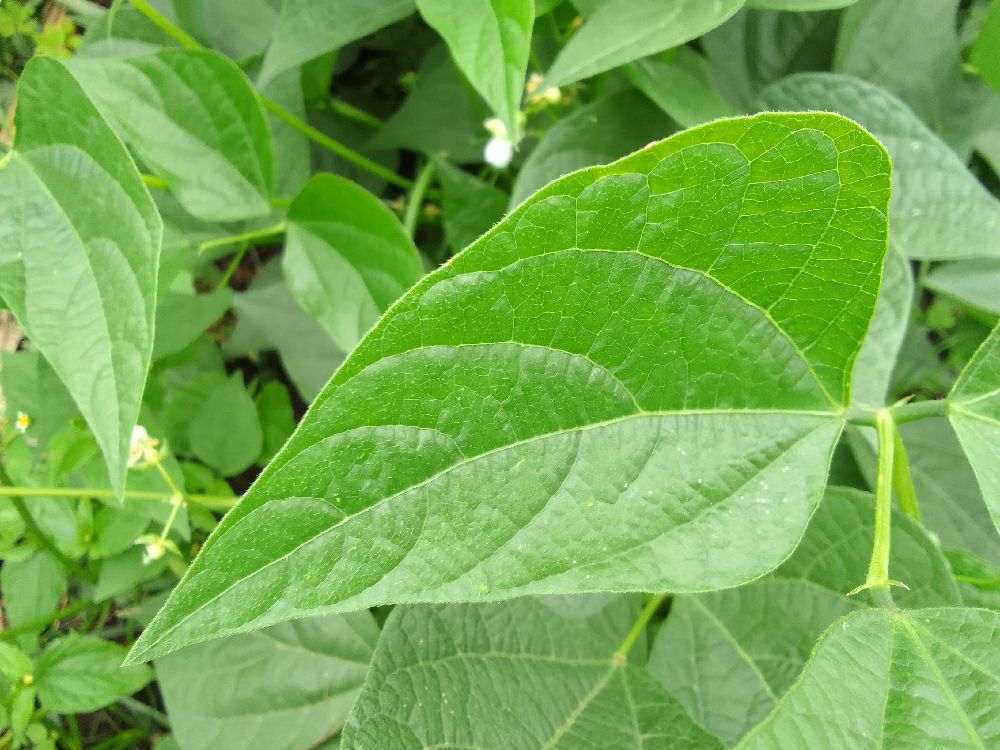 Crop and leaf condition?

common bean, healthy
